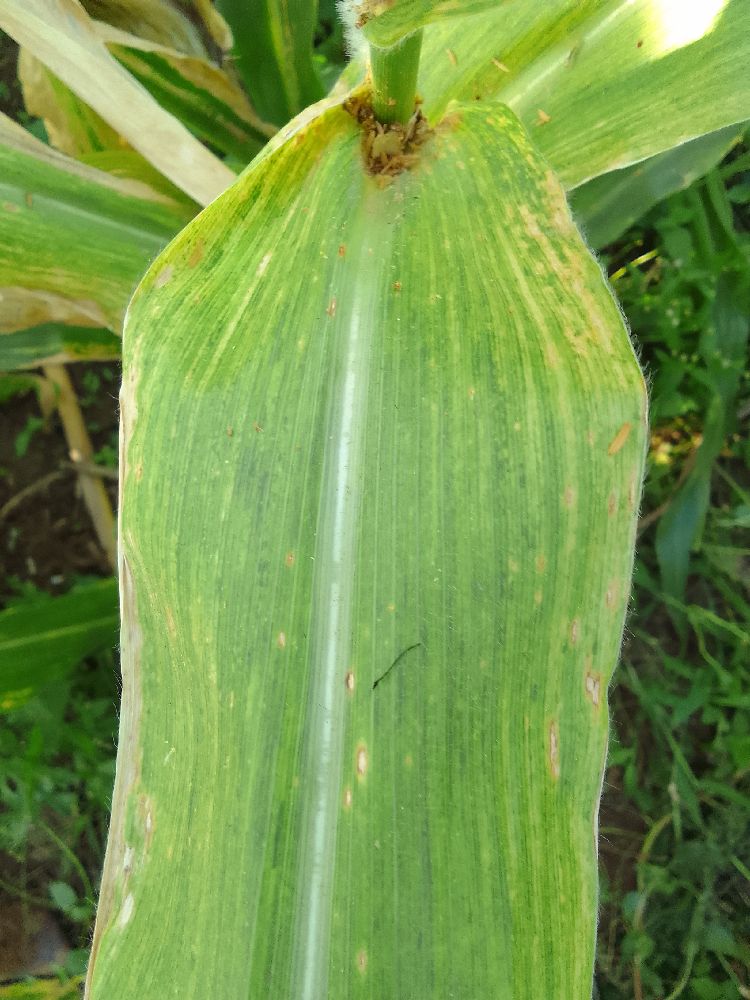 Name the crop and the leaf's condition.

maize, maize lethal necrosis
